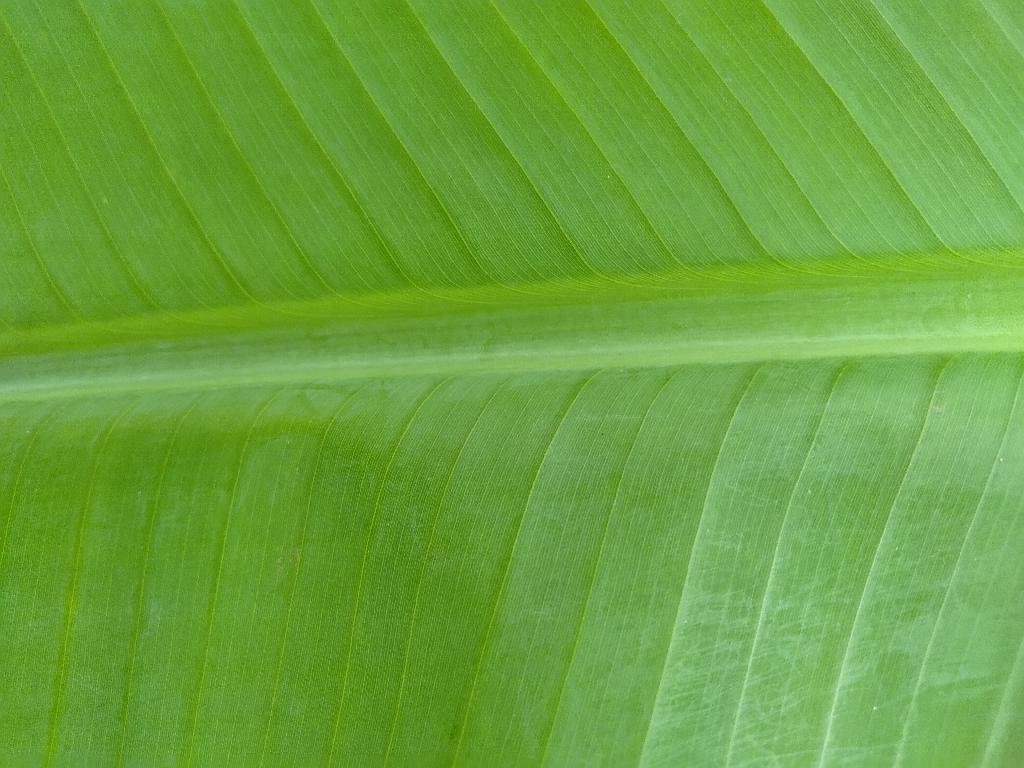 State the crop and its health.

banana, healthy
